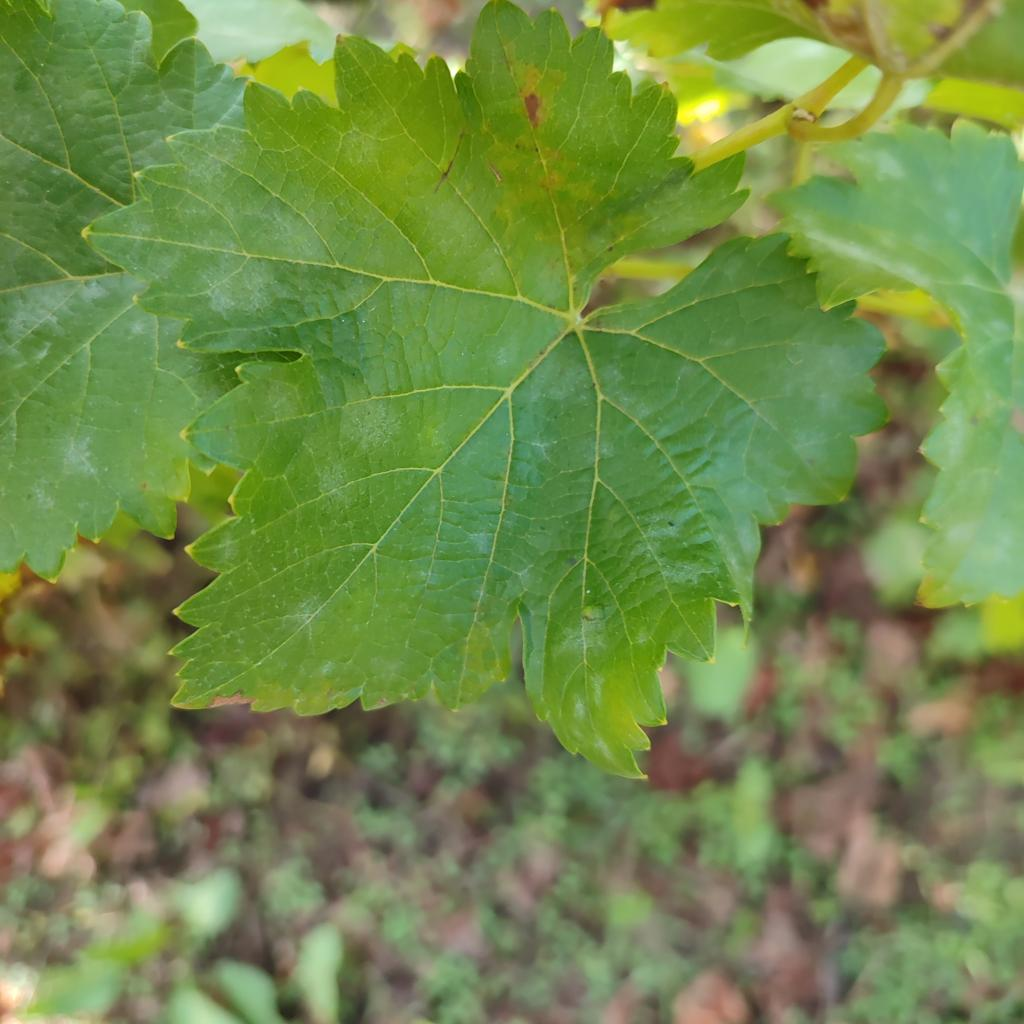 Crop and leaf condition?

grapevine, powdery mildew
